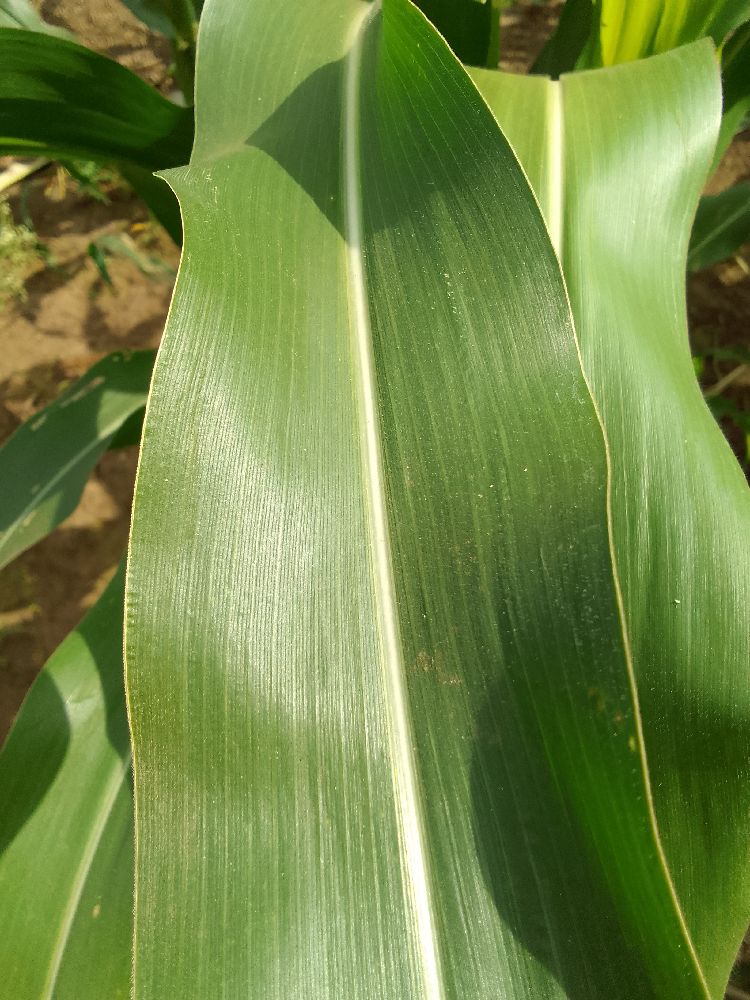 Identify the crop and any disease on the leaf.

maize, healthy
